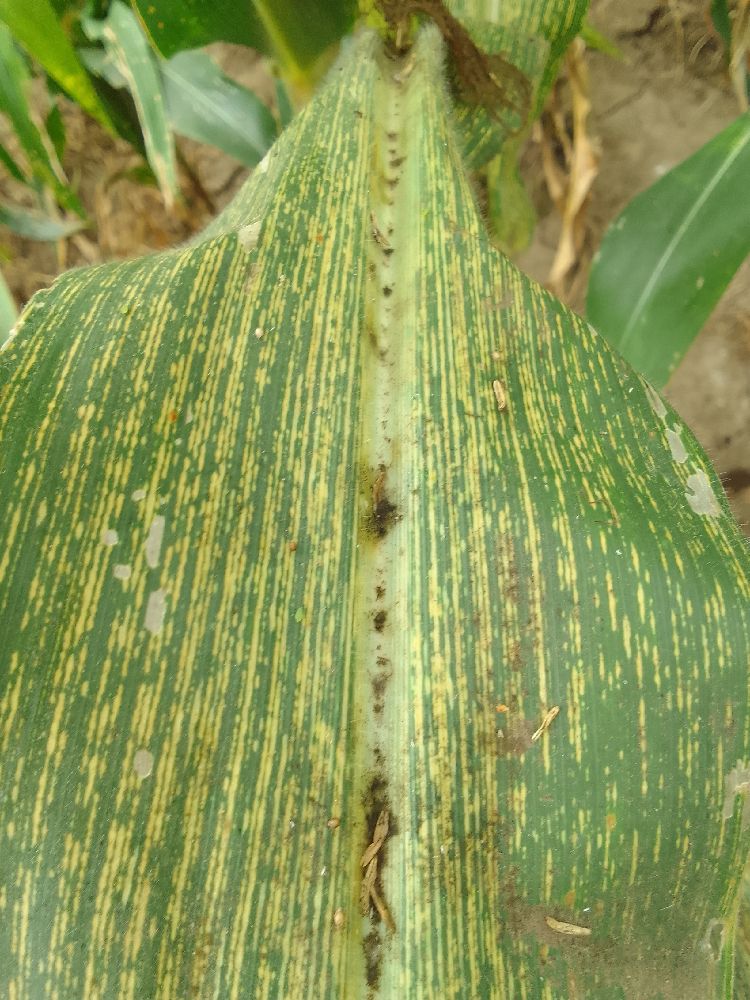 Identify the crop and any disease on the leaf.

maize, maize streak virus
